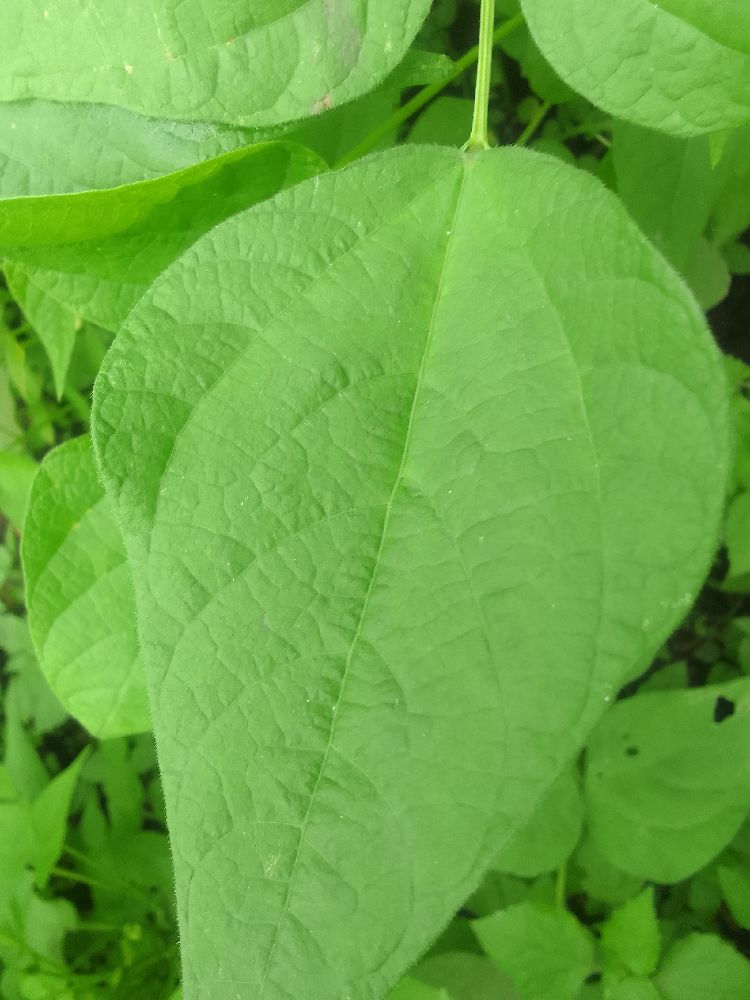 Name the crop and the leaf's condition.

common bean, healthy
